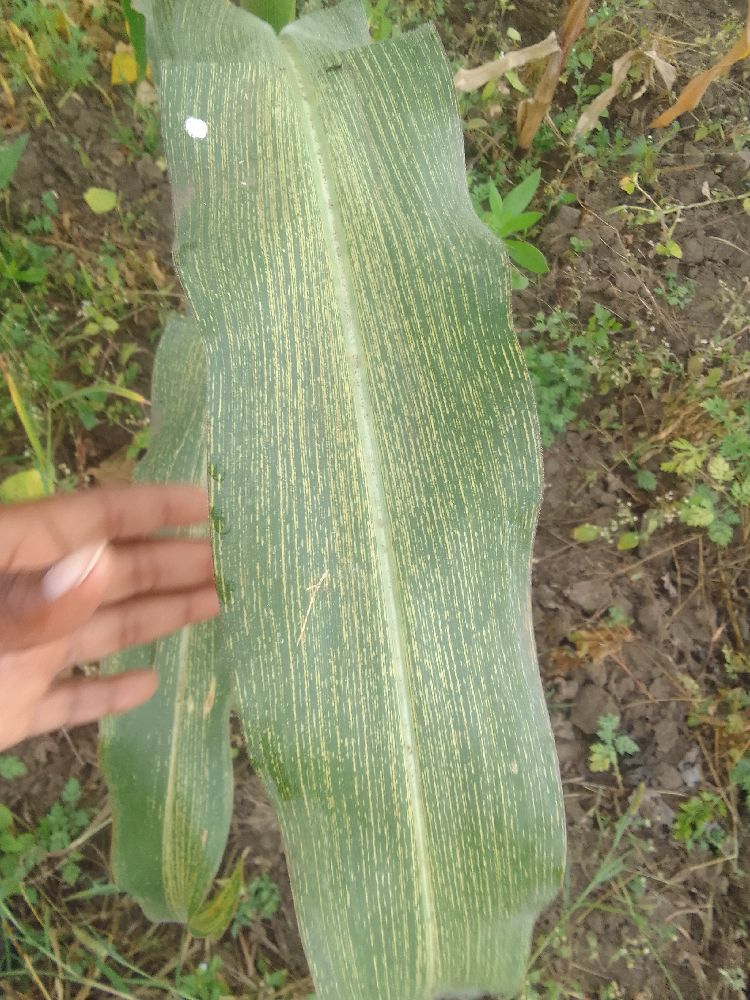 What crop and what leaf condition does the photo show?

maize, maize streak virus
